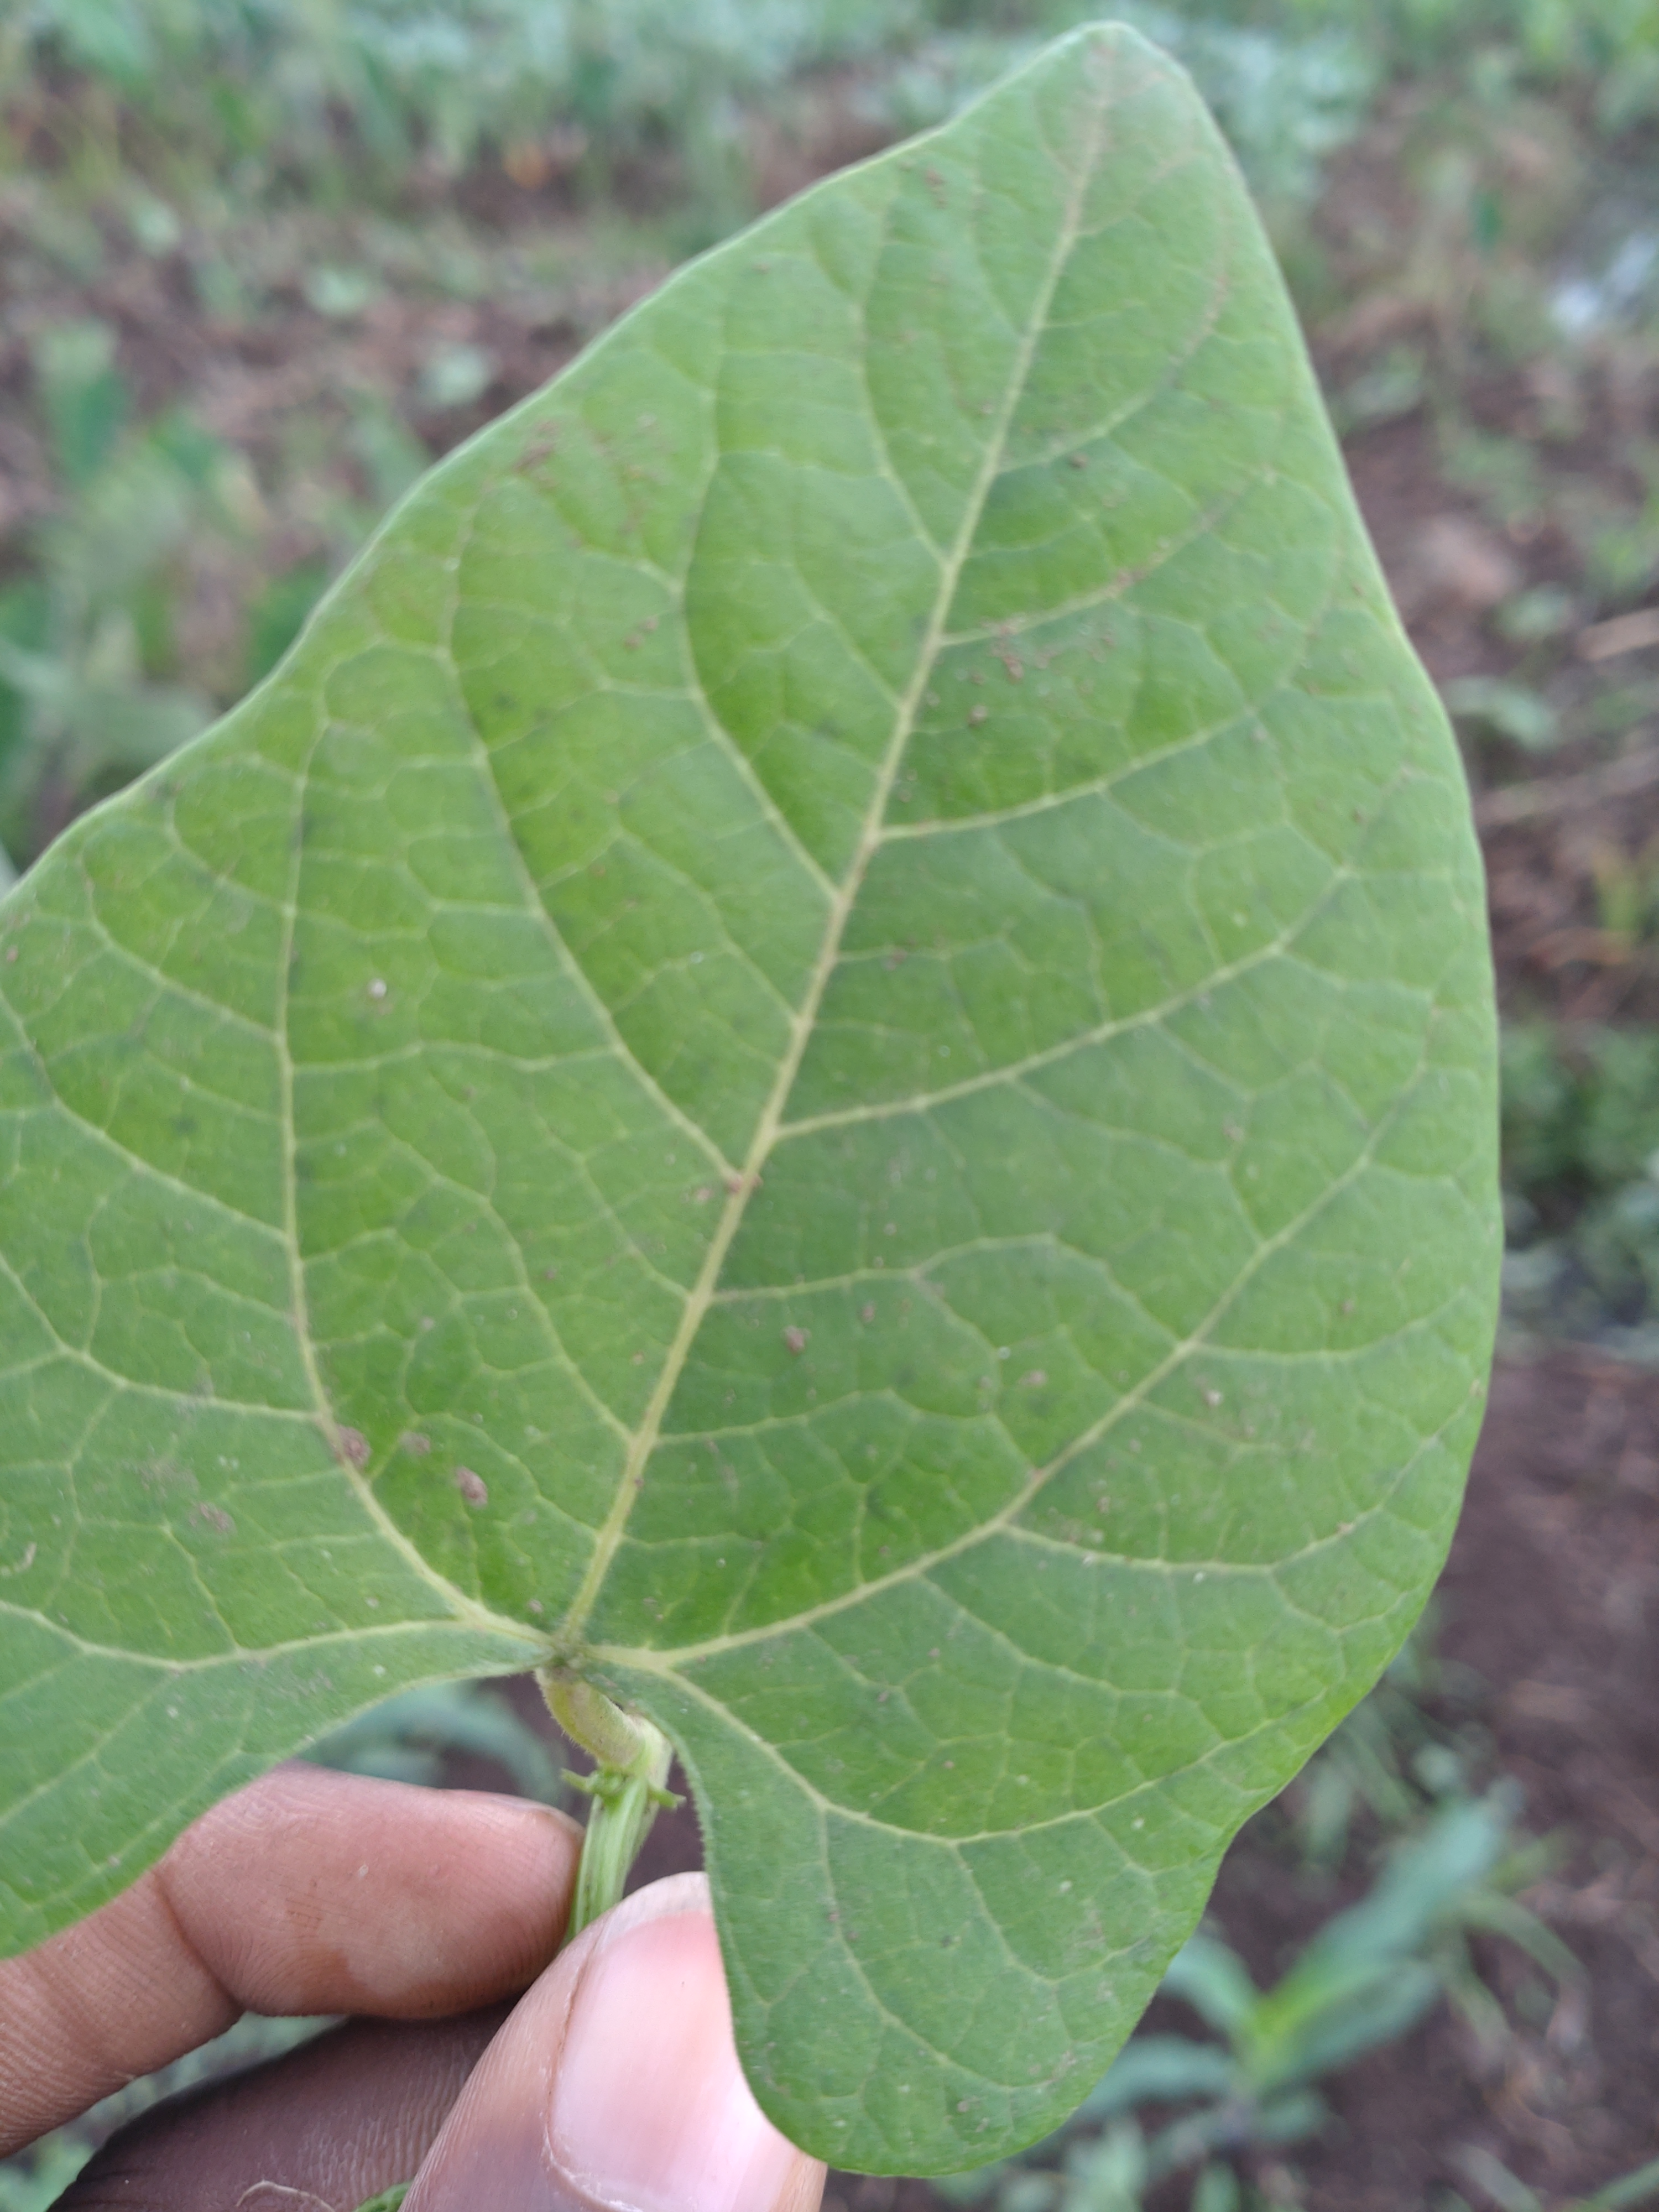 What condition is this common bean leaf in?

healthy
